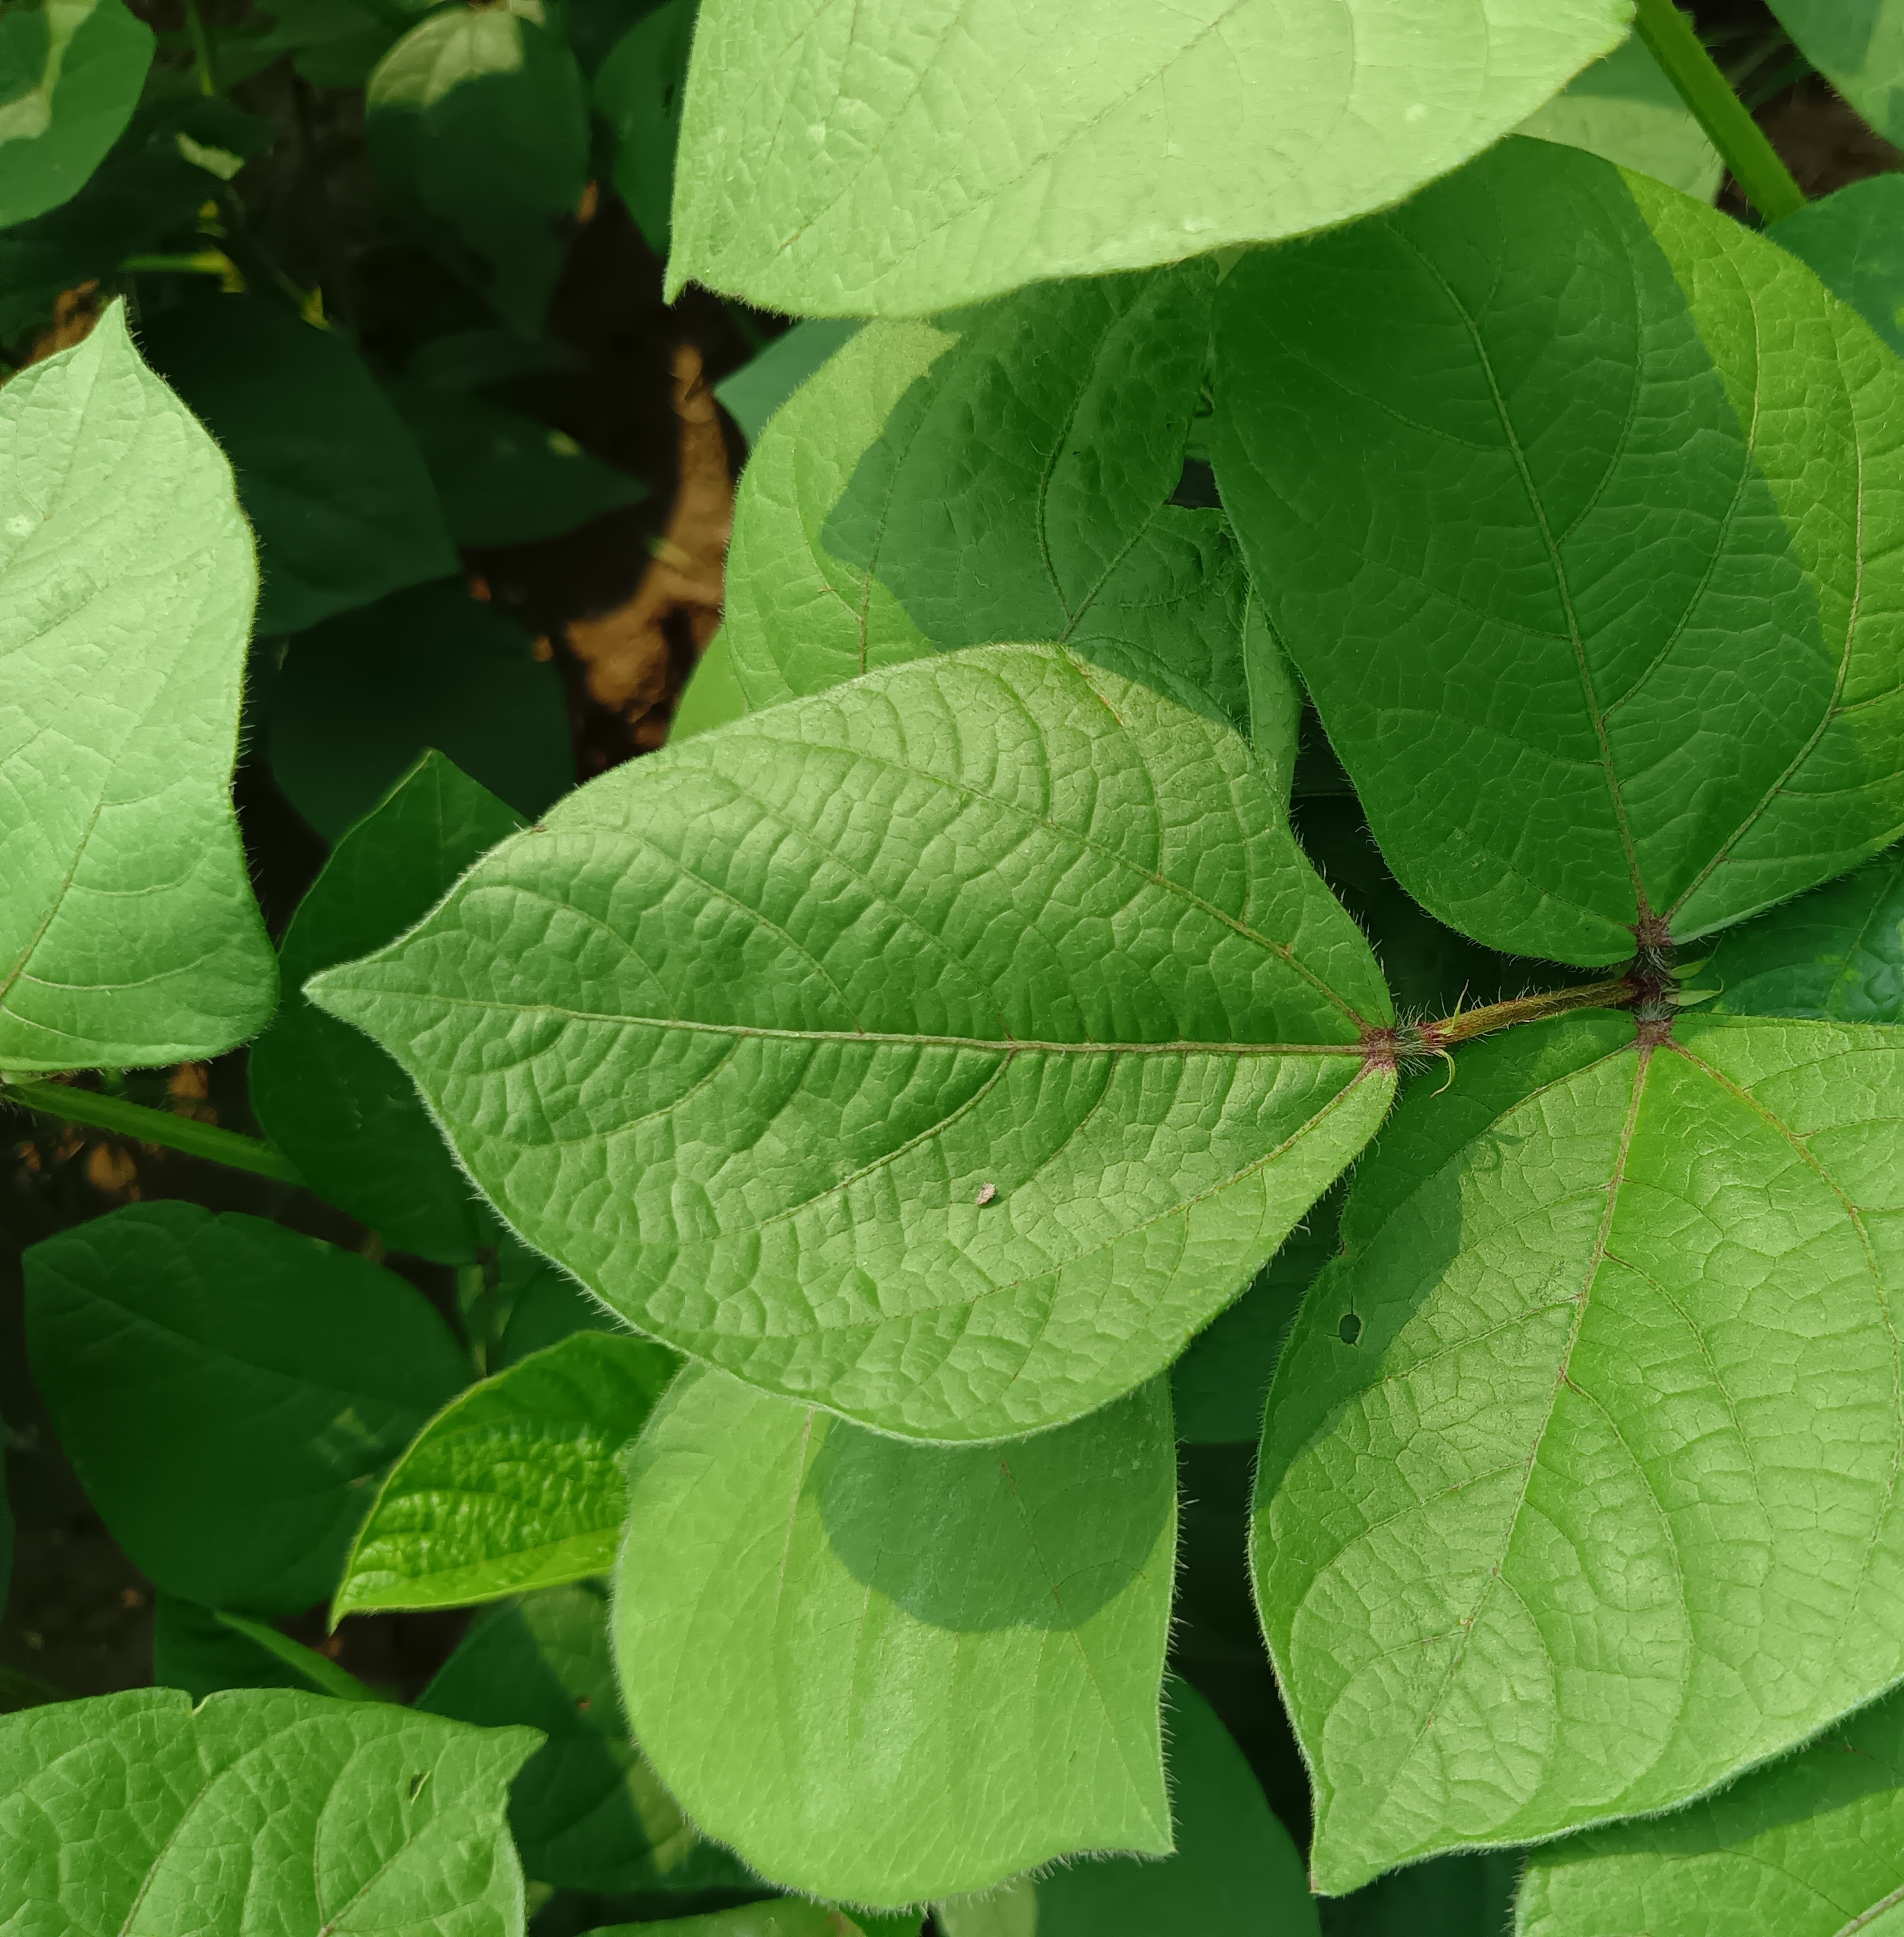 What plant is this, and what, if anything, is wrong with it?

mungbean, healthy
